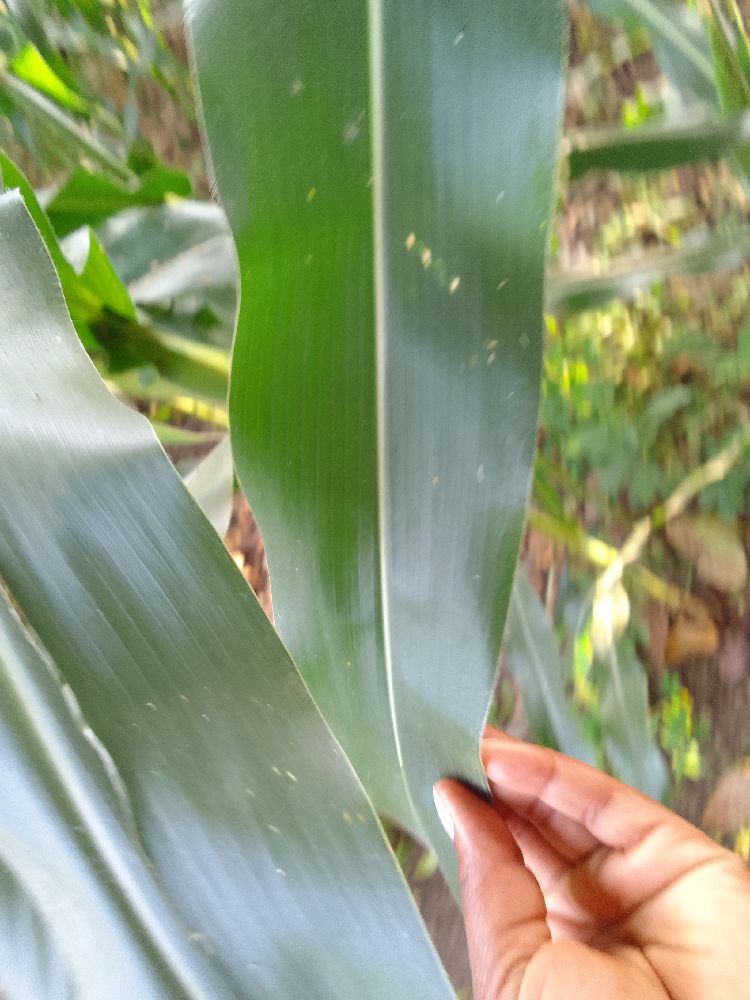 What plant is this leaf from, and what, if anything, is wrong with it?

maize, healthy
